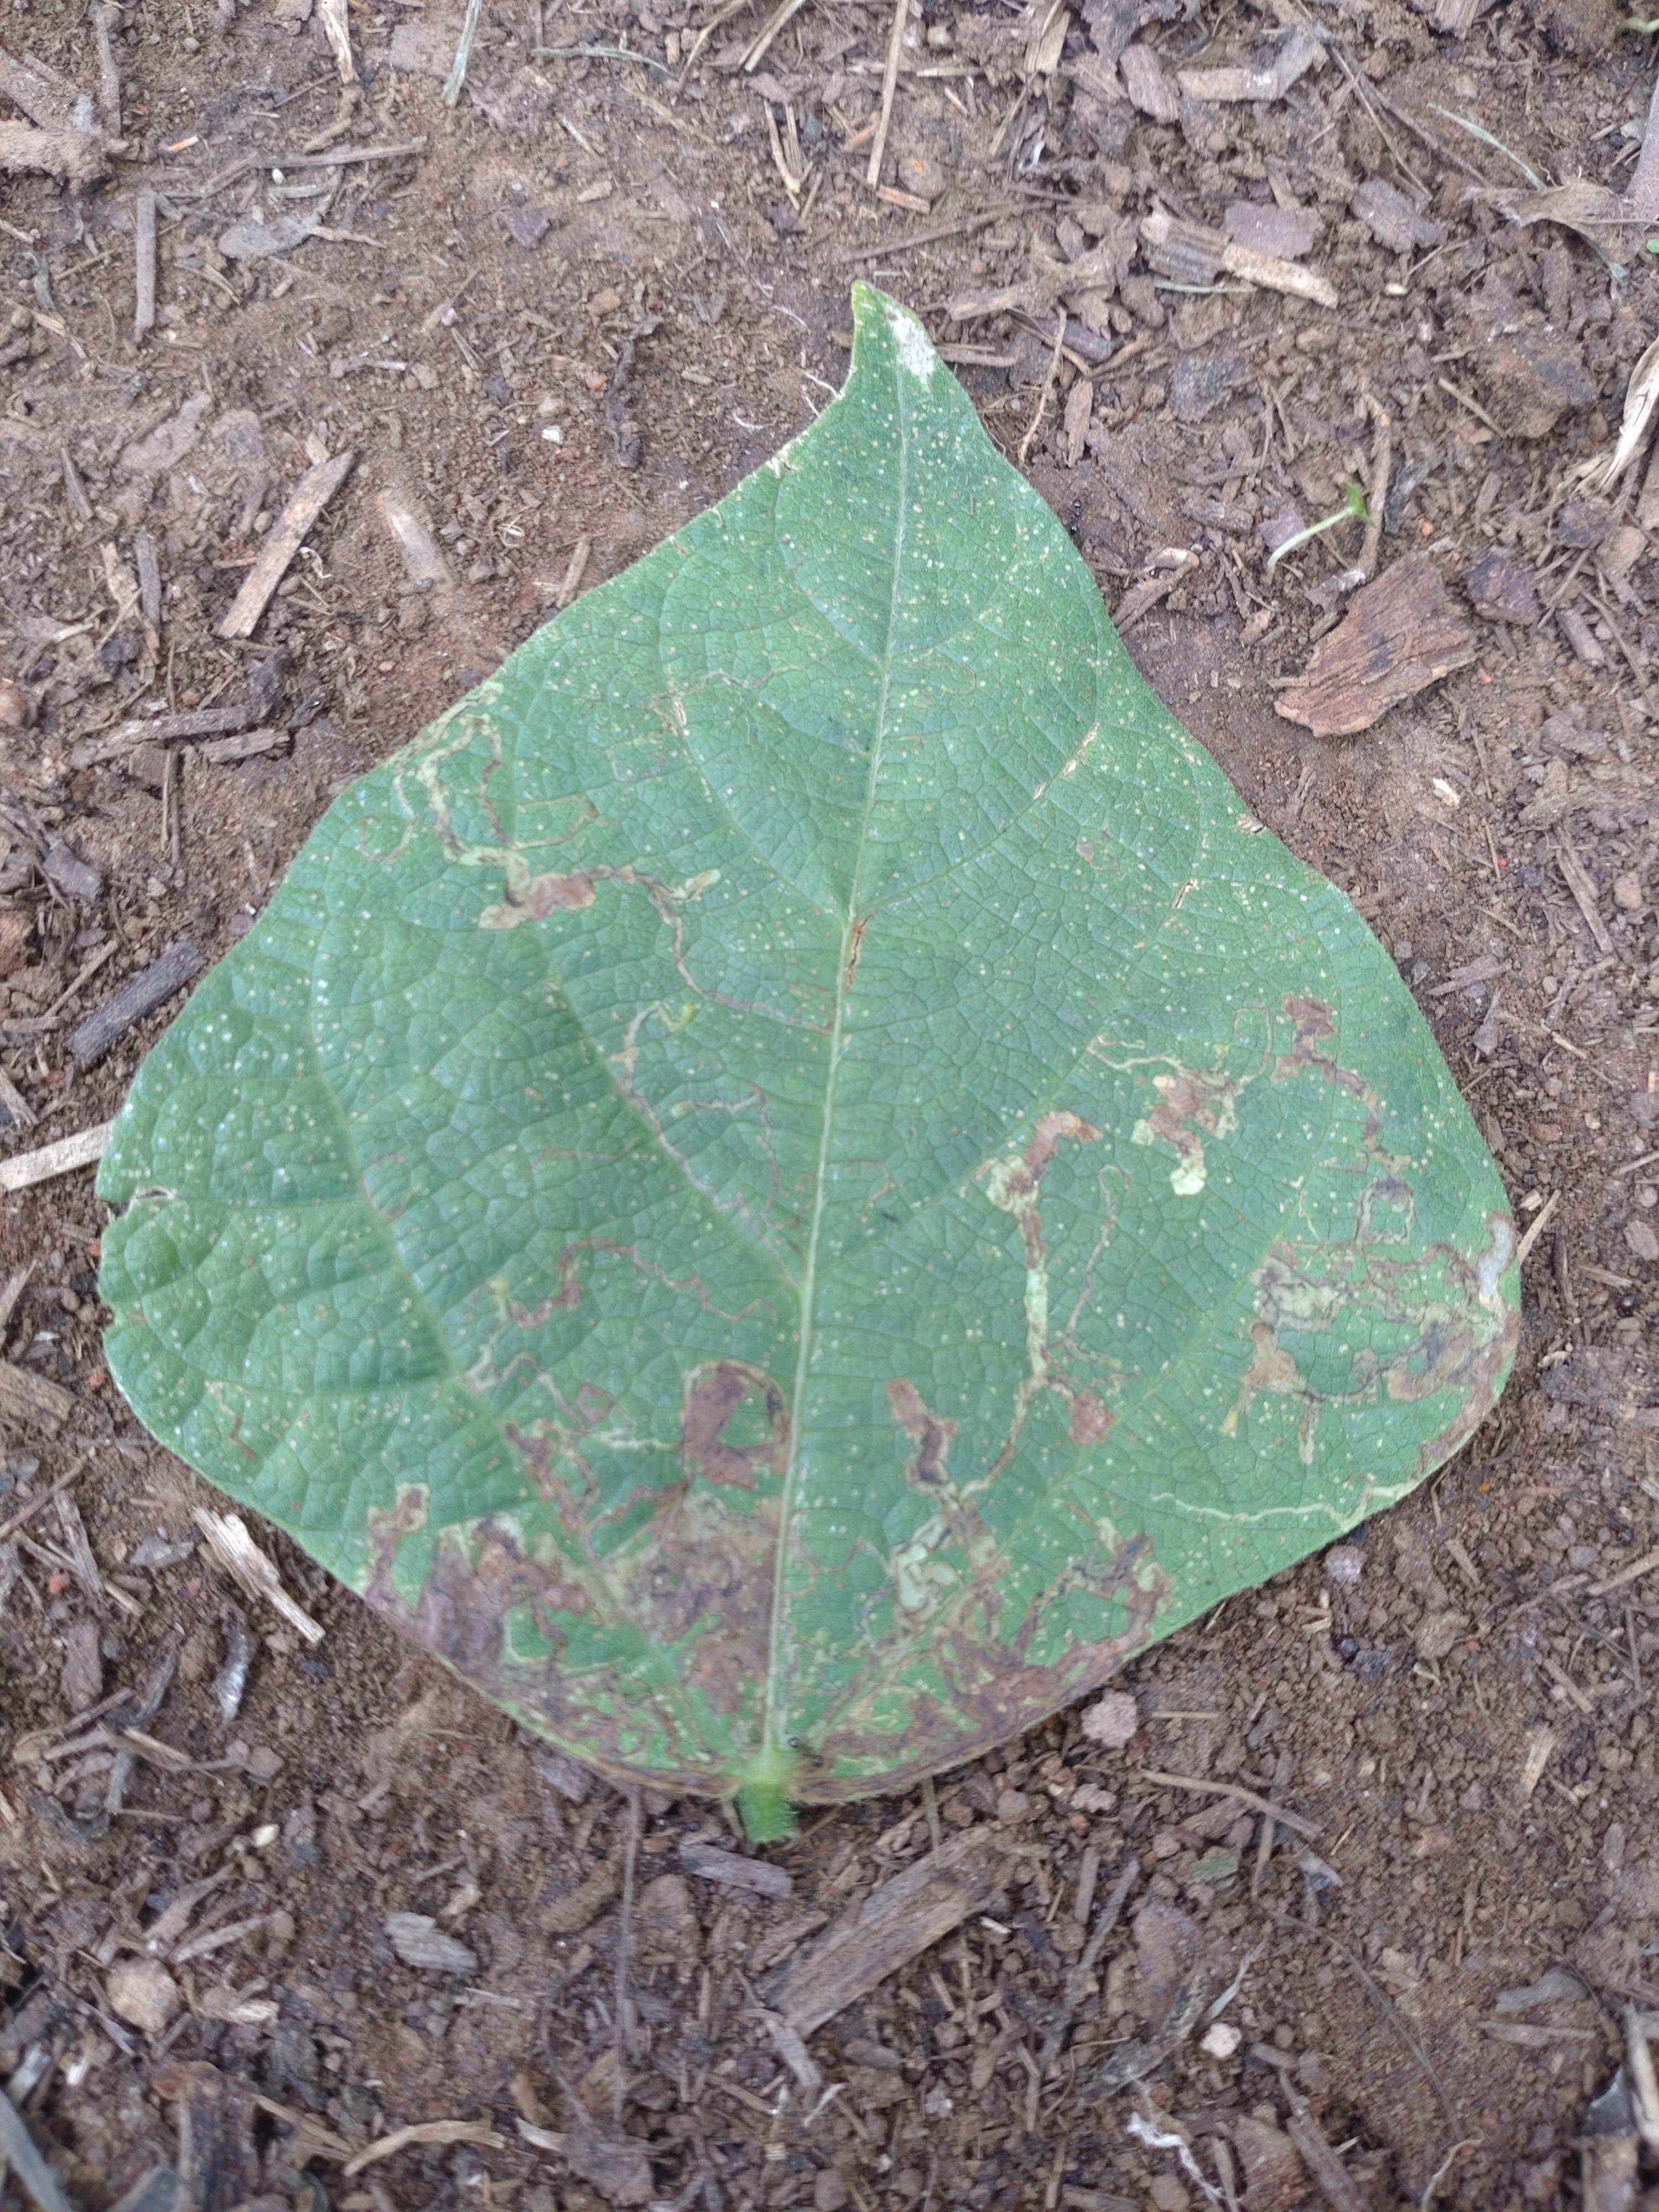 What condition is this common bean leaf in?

anthracnose
